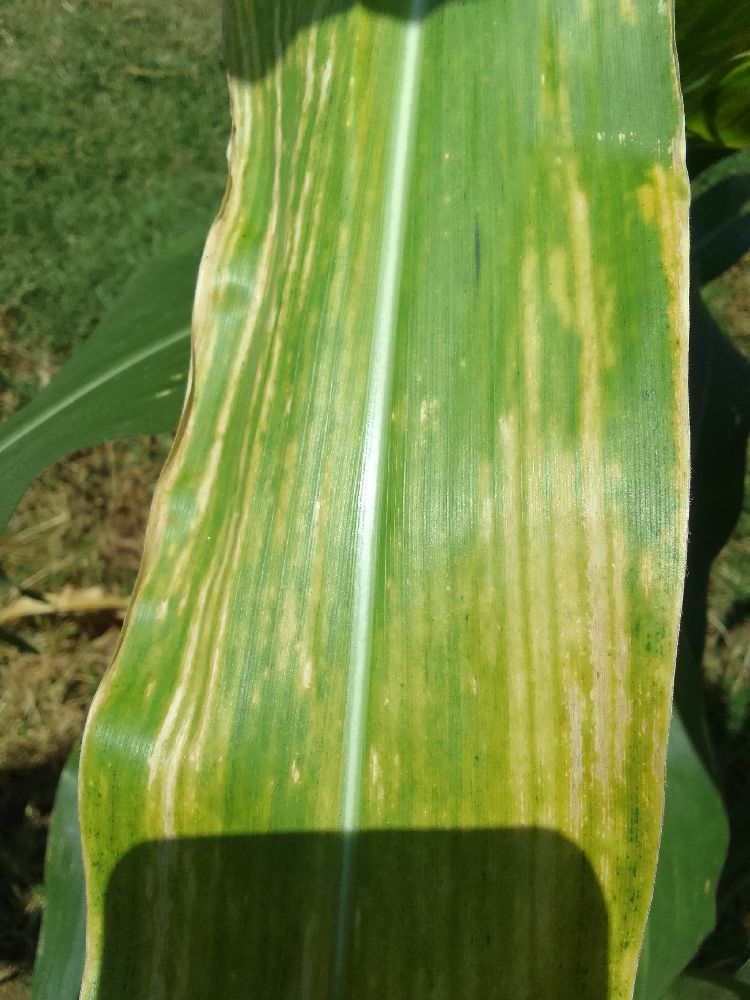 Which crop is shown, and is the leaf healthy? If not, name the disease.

maize, maize lethal necrosis
